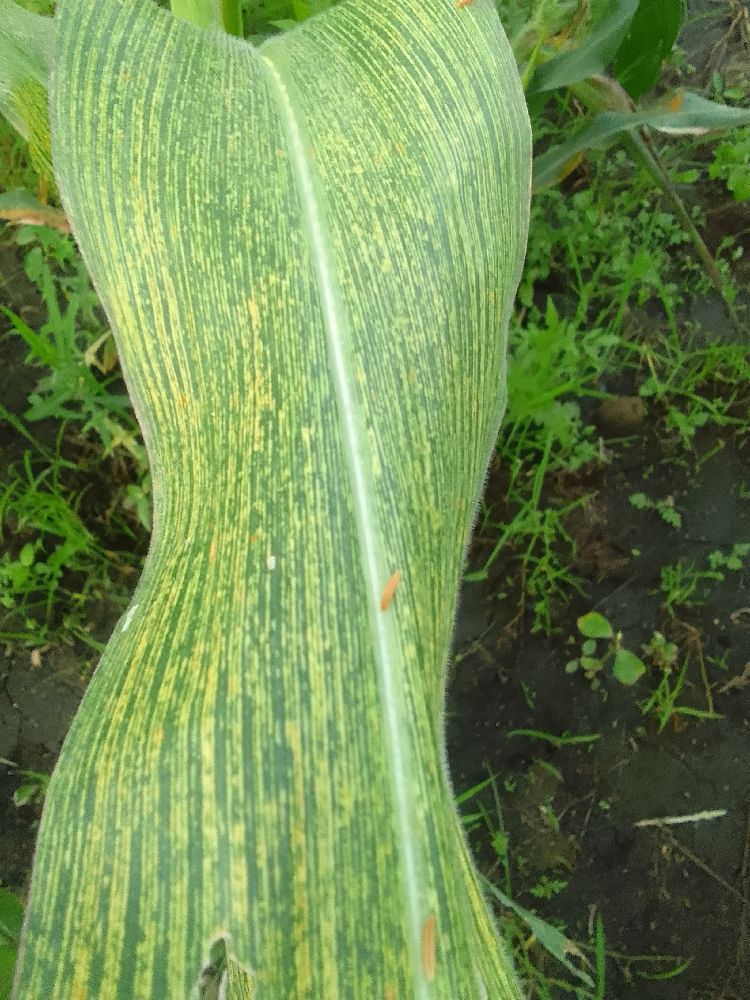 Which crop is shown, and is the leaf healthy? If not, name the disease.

maize, maize streak virus
